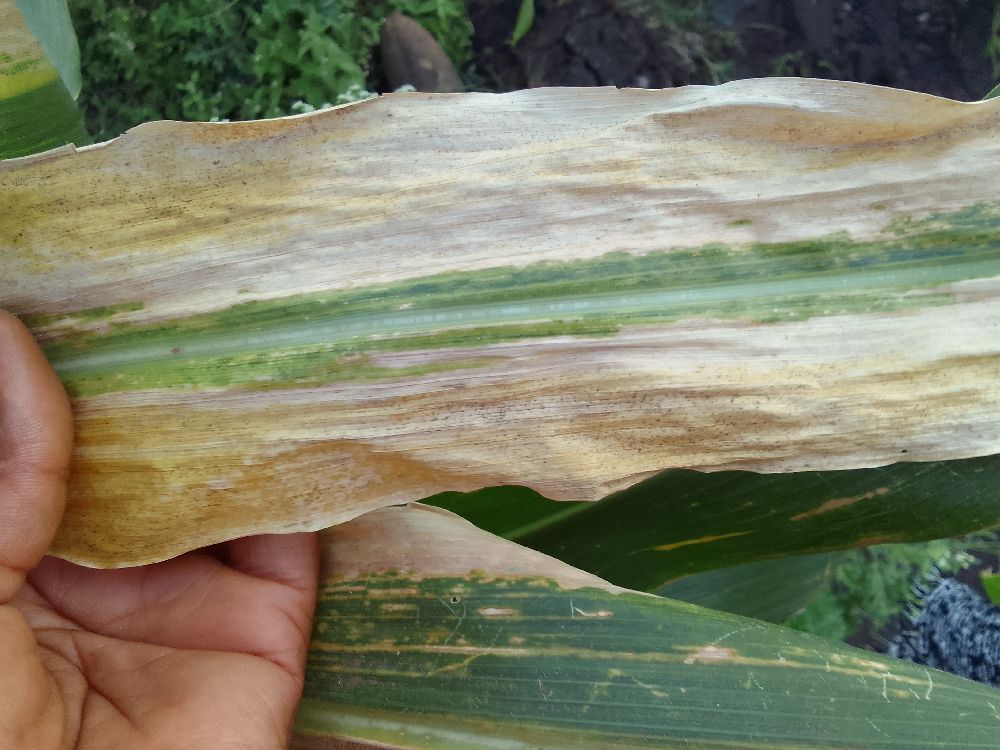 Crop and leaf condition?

maize, maize lethal necrosis
